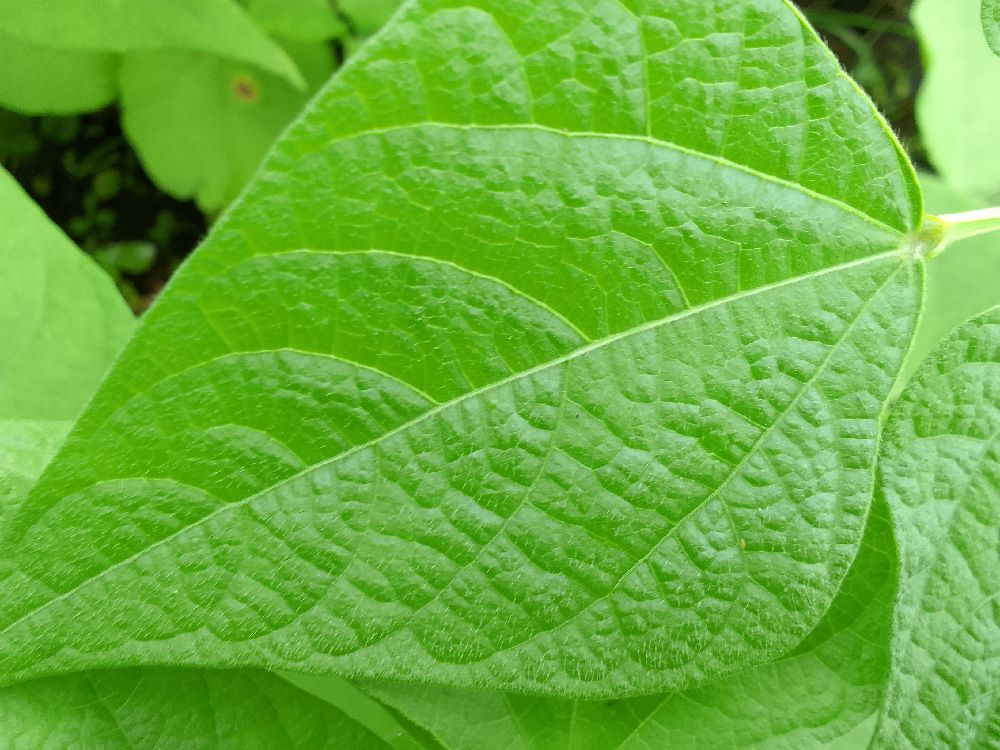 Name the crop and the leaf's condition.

maize, healthy
